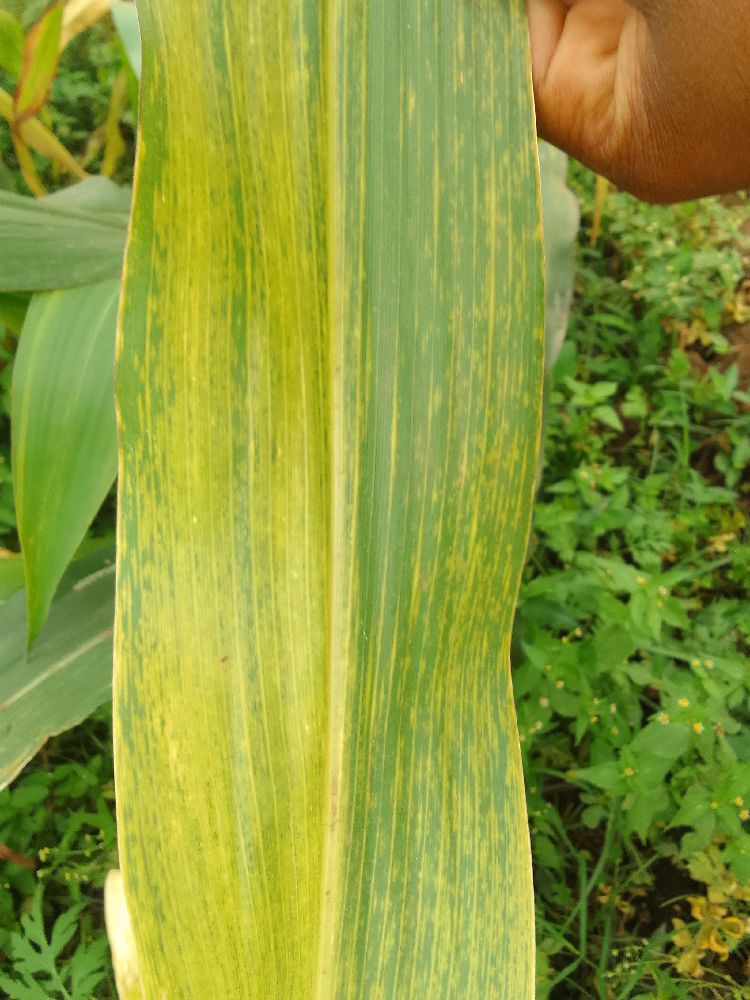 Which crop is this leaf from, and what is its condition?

maize, maize lethal necrosis
